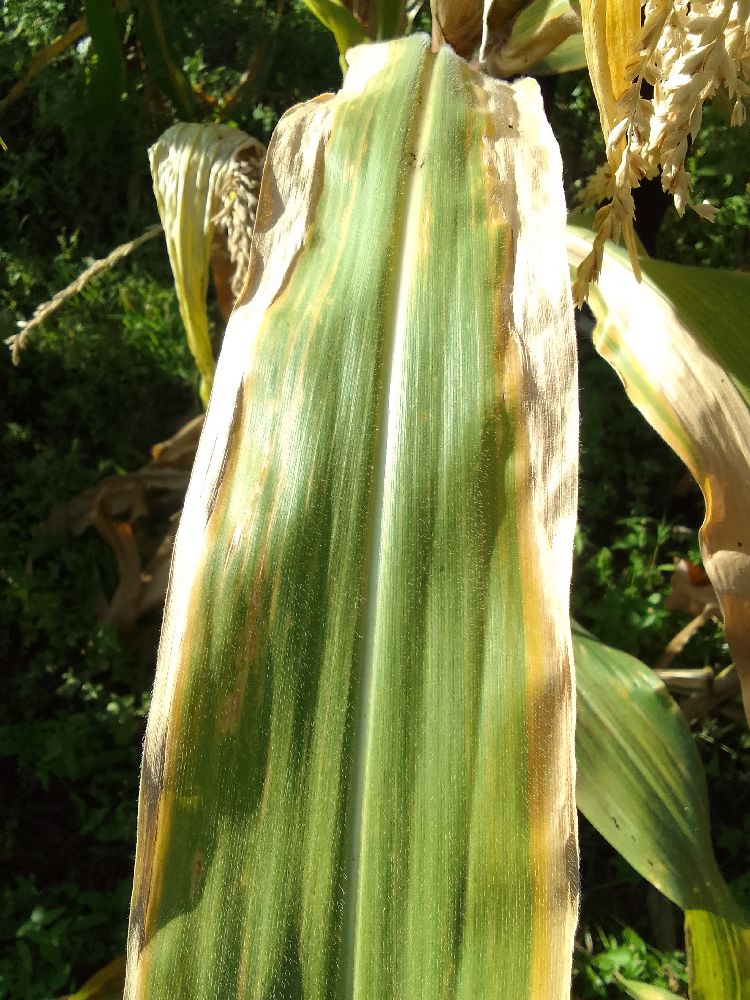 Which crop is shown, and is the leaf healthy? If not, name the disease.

maize, maize lethal necrosis
